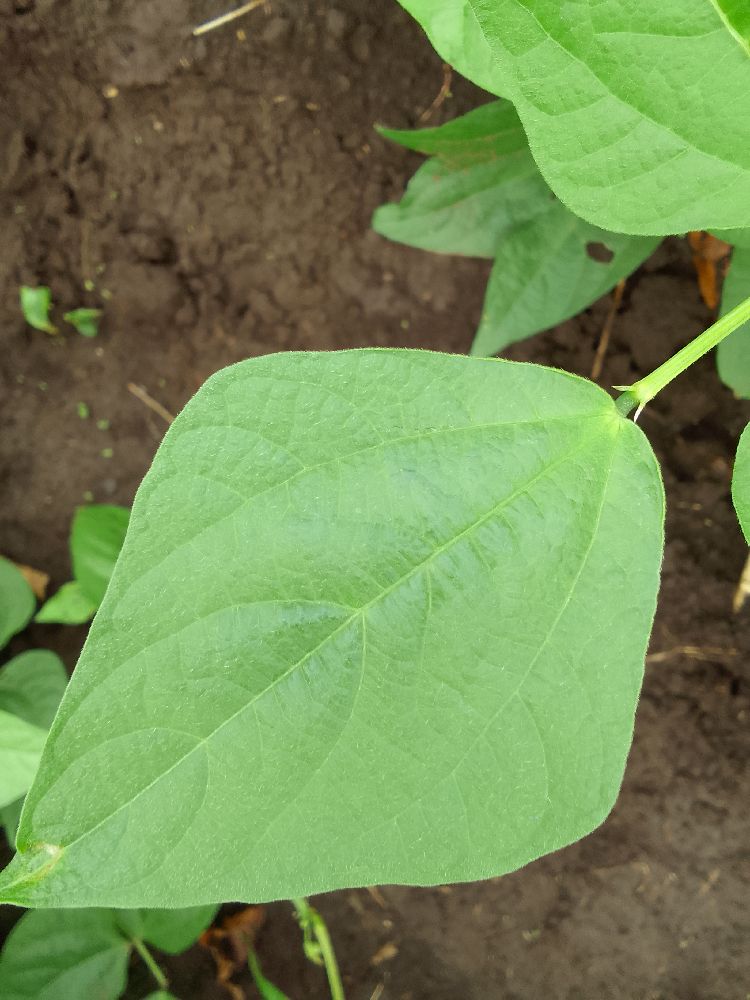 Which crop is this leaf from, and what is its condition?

common bean, healthy
